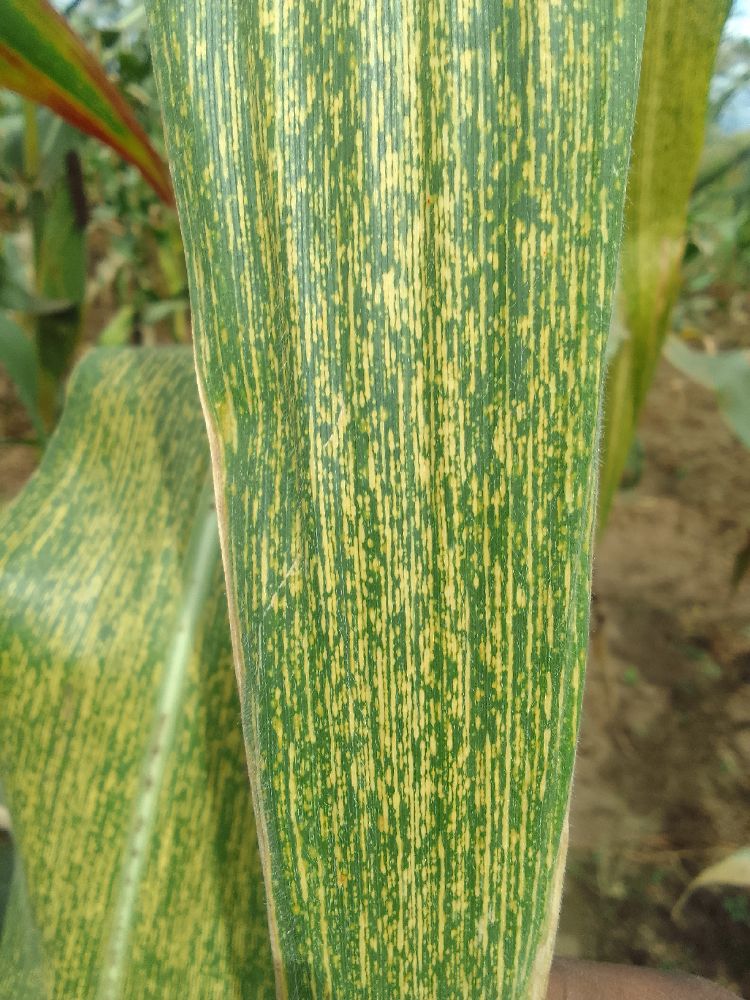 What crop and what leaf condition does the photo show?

maize, maize streak virus
